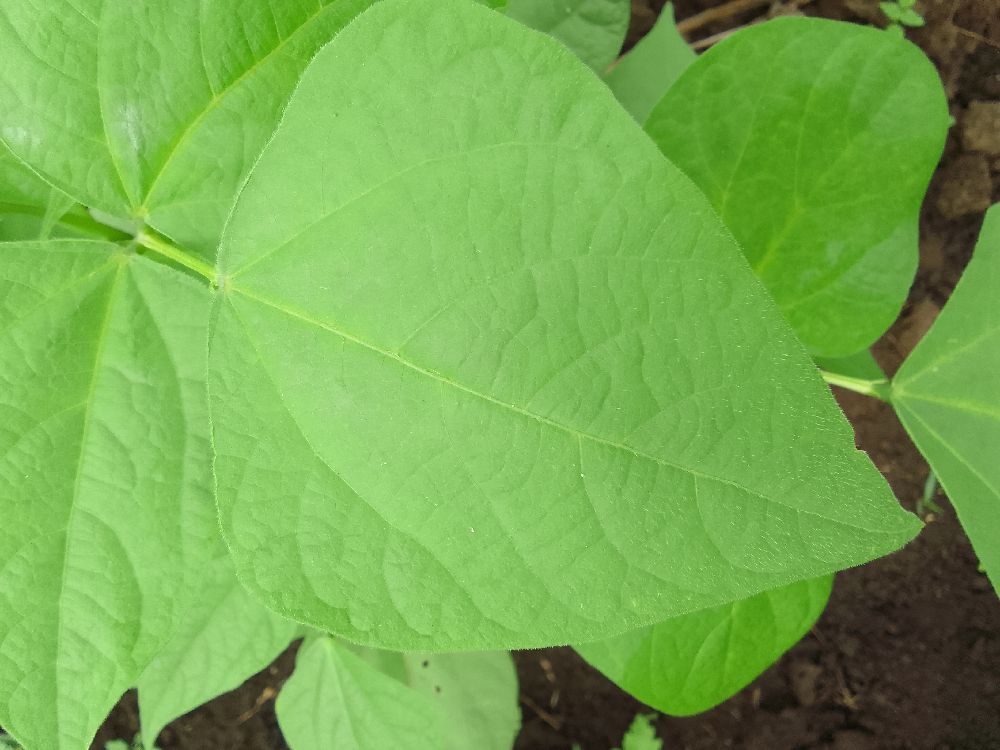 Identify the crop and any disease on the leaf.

common bean, healthy
